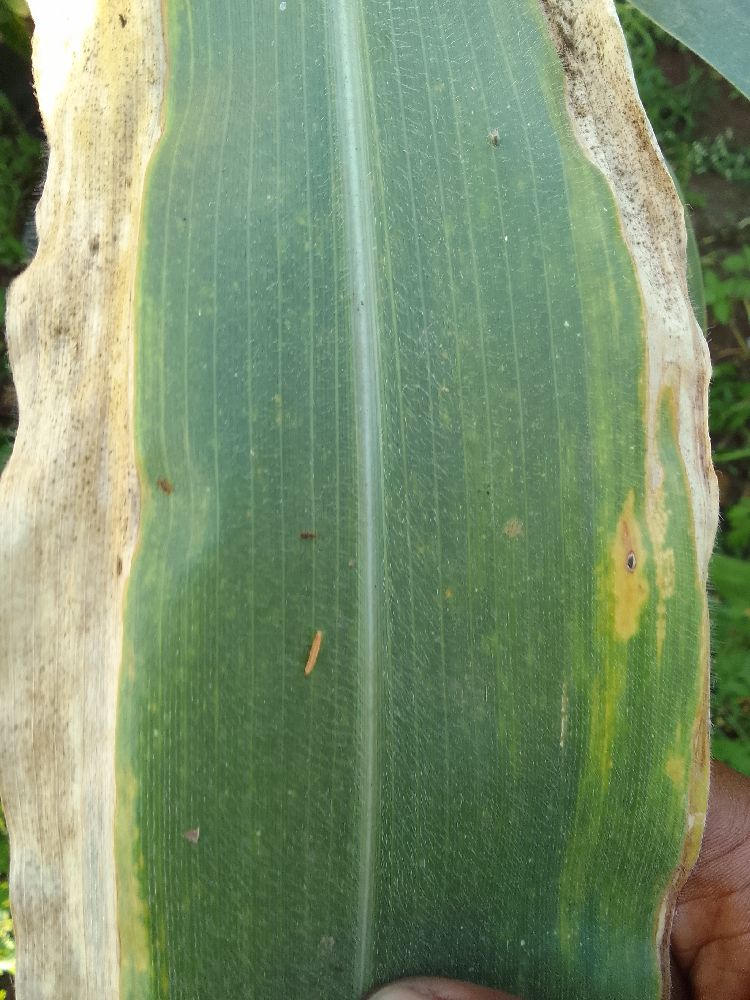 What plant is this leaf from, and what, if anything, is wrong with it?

maize, maize lethal necrosis
